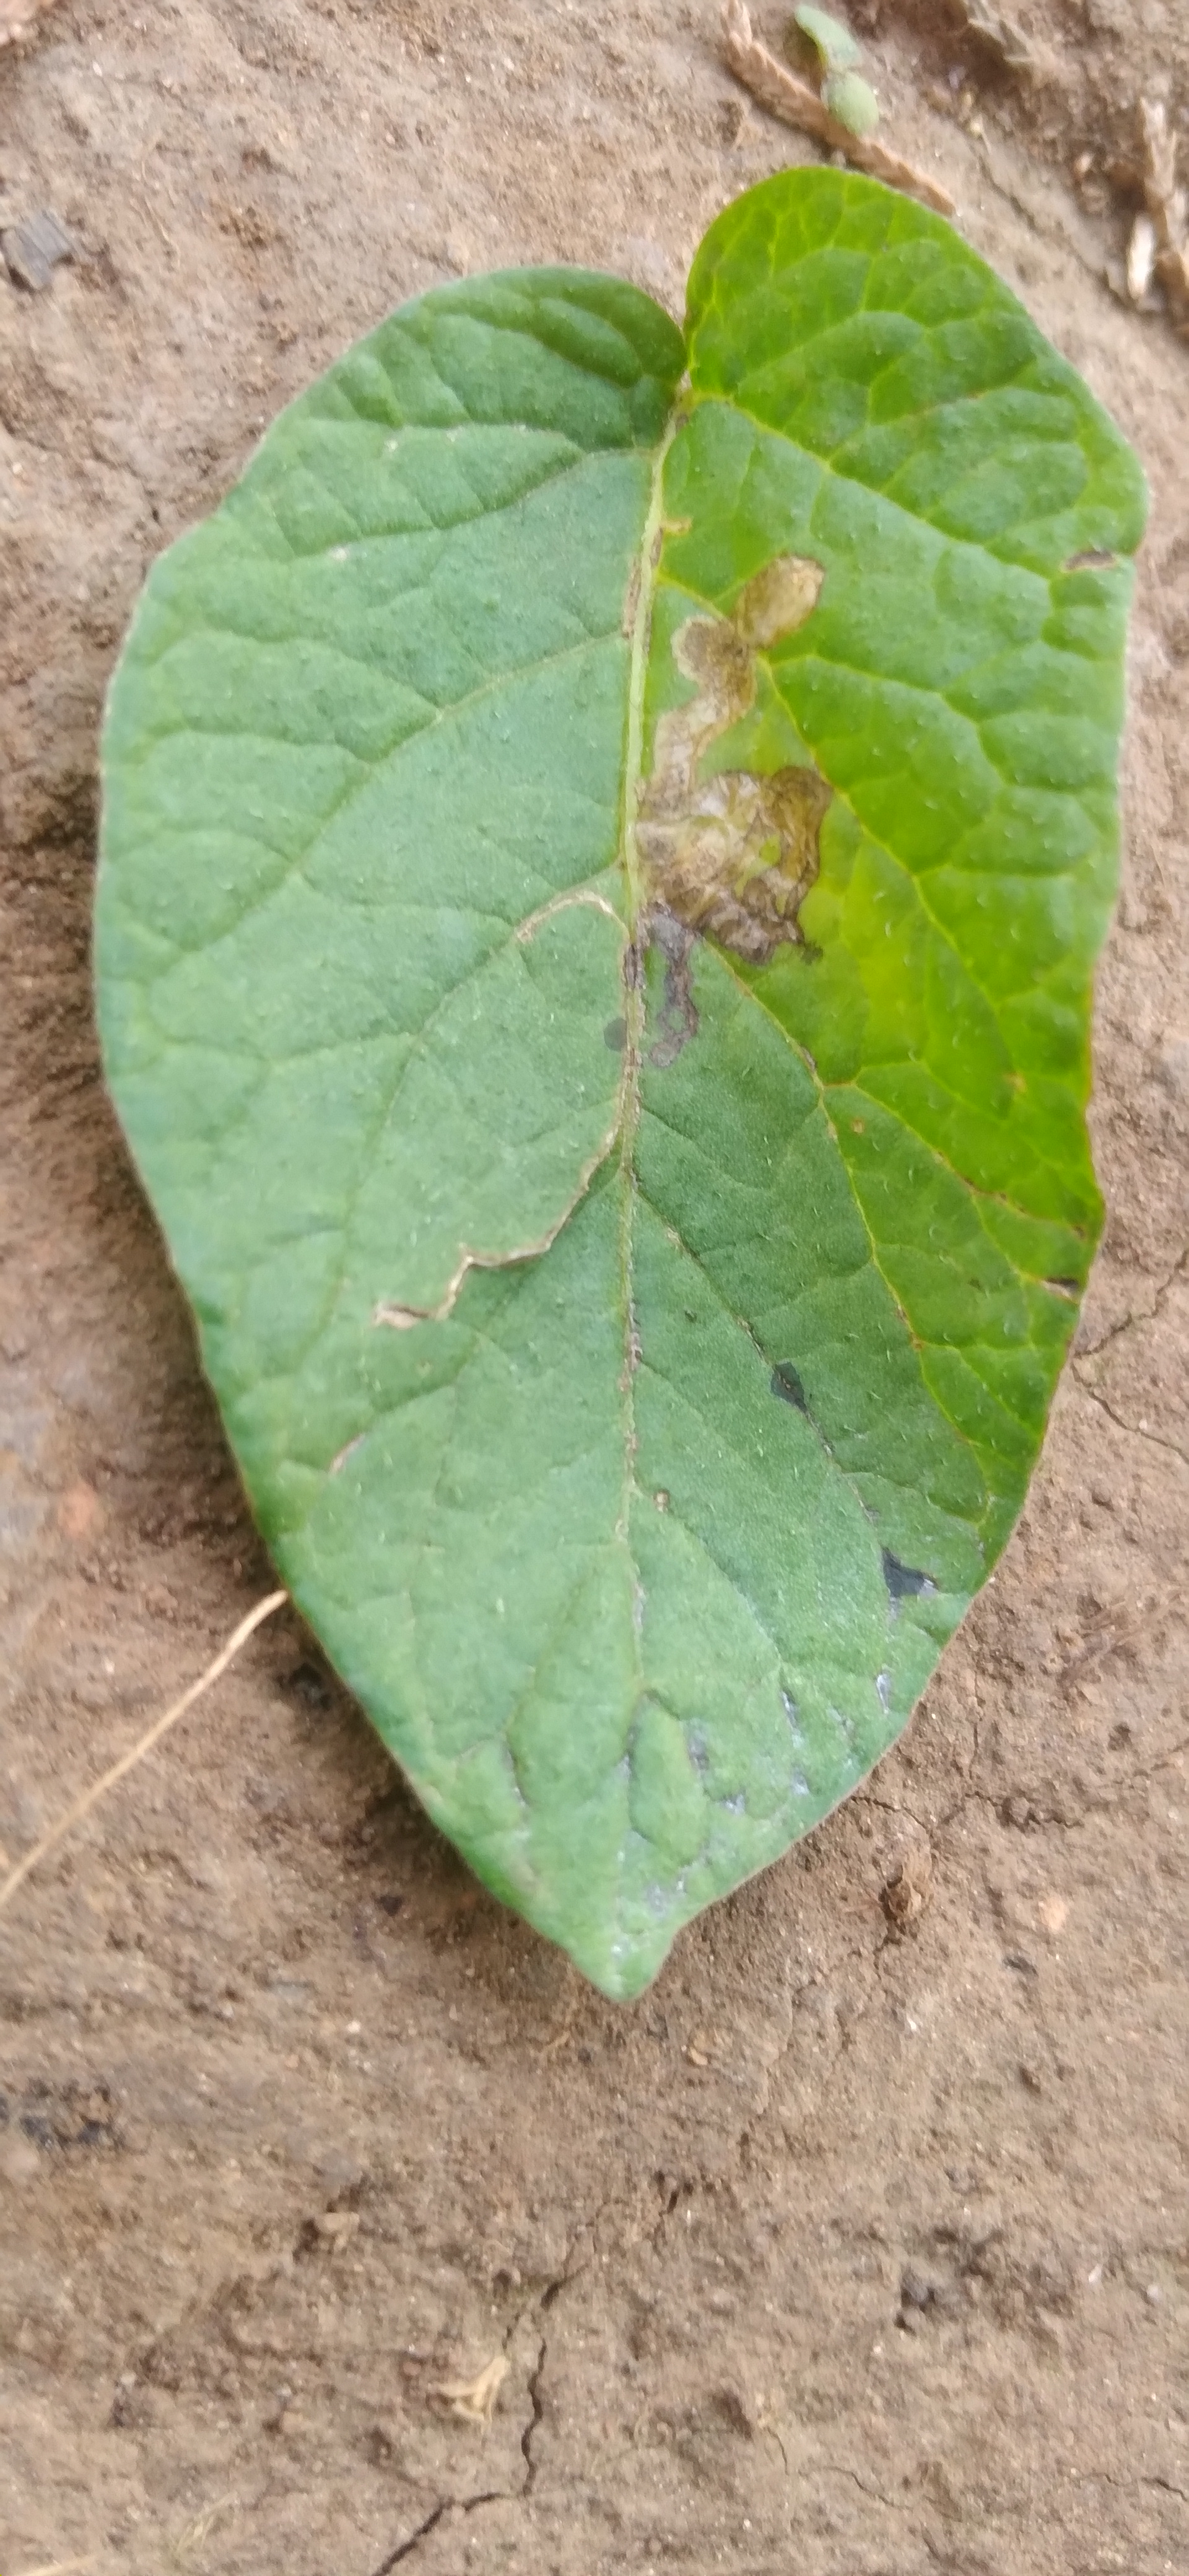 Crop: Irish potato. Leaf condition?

early blight
